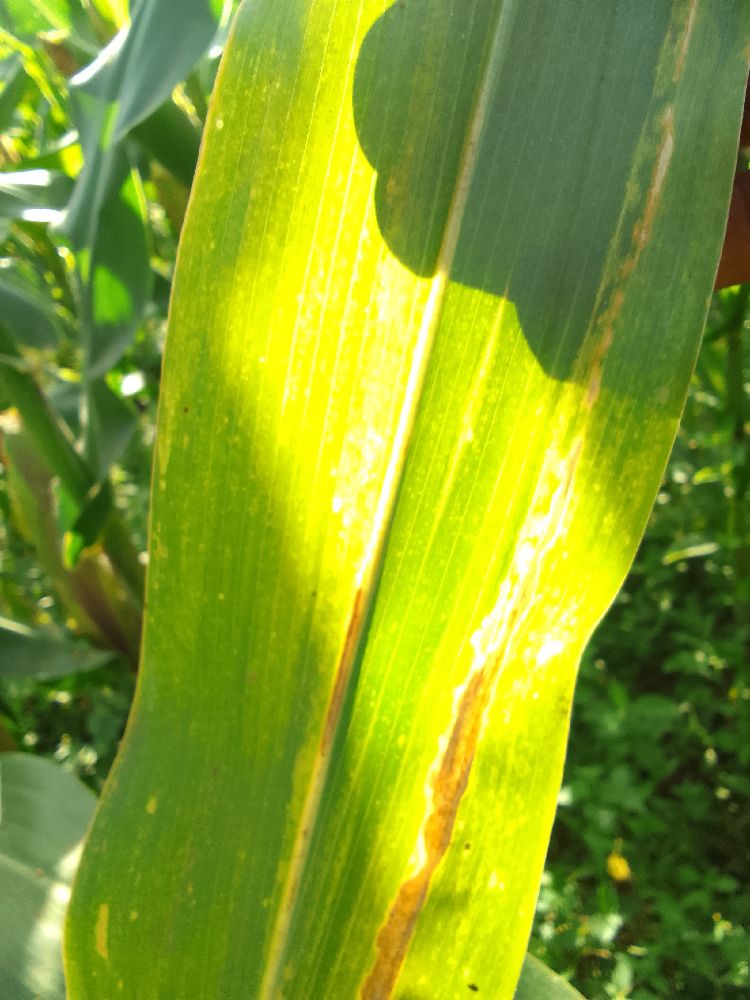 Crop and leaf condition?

maize, maize lethal necrosis
